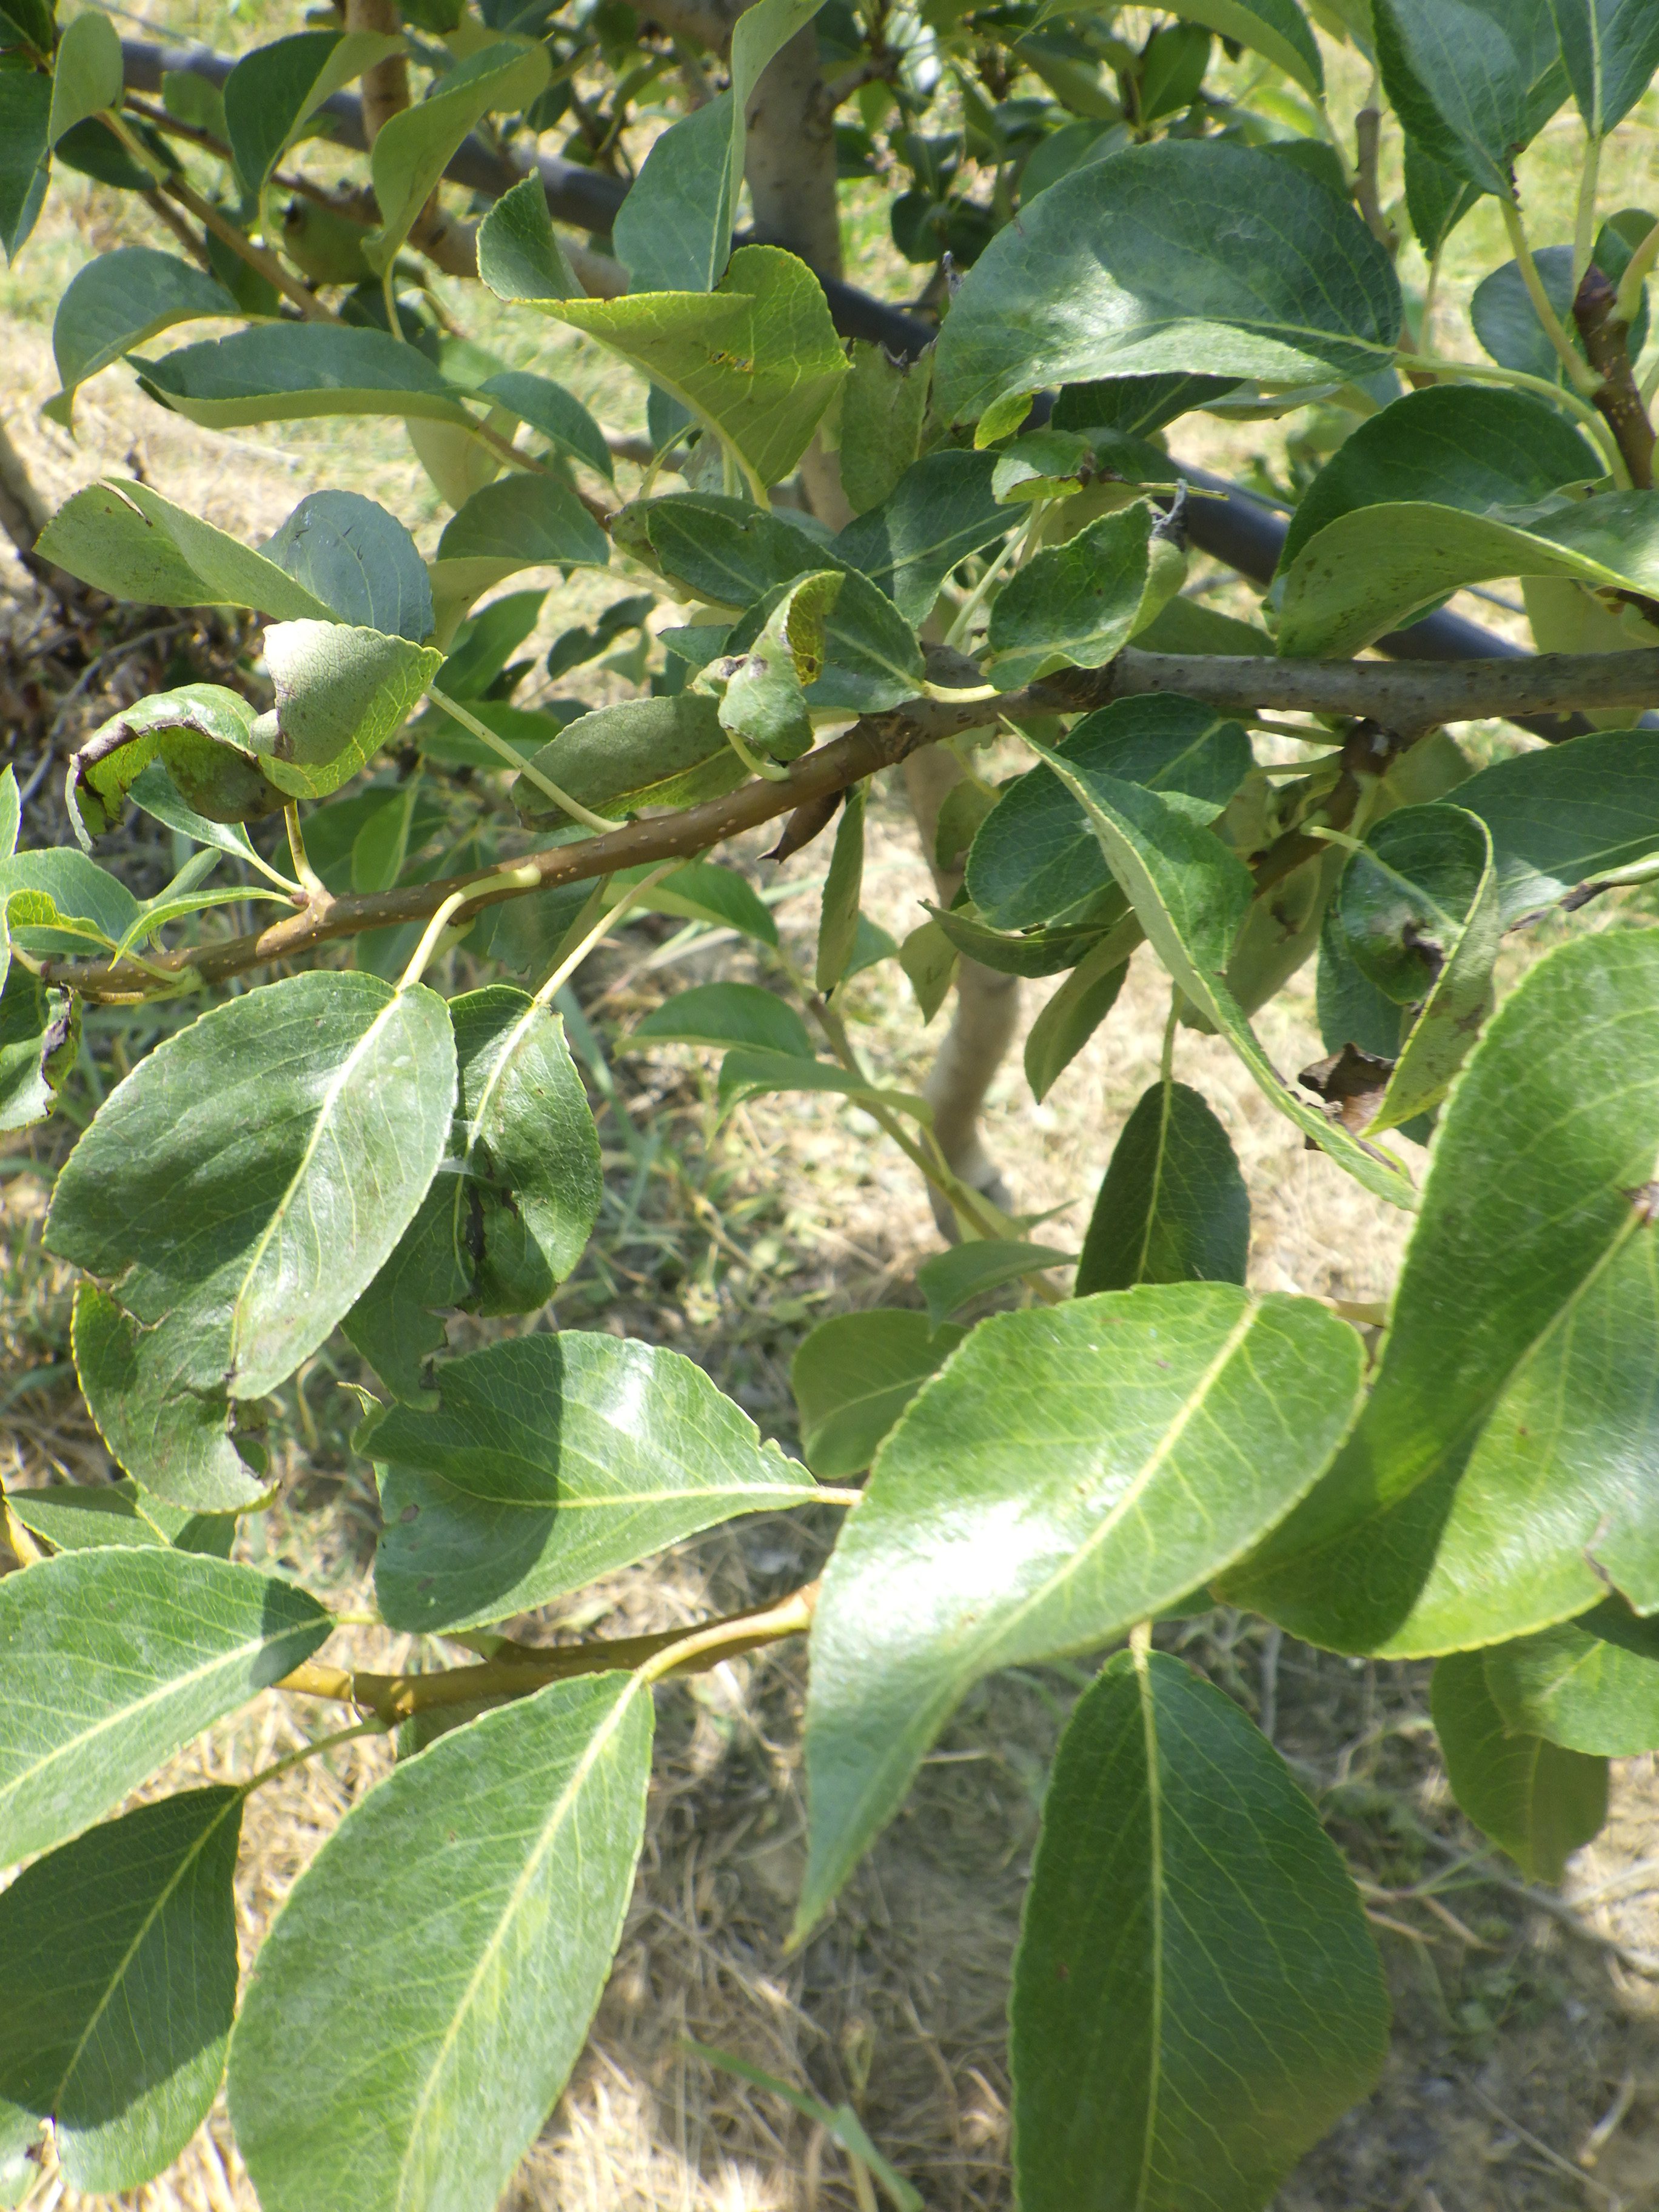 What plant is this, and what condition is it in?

pear, black spot, mechanical damage
